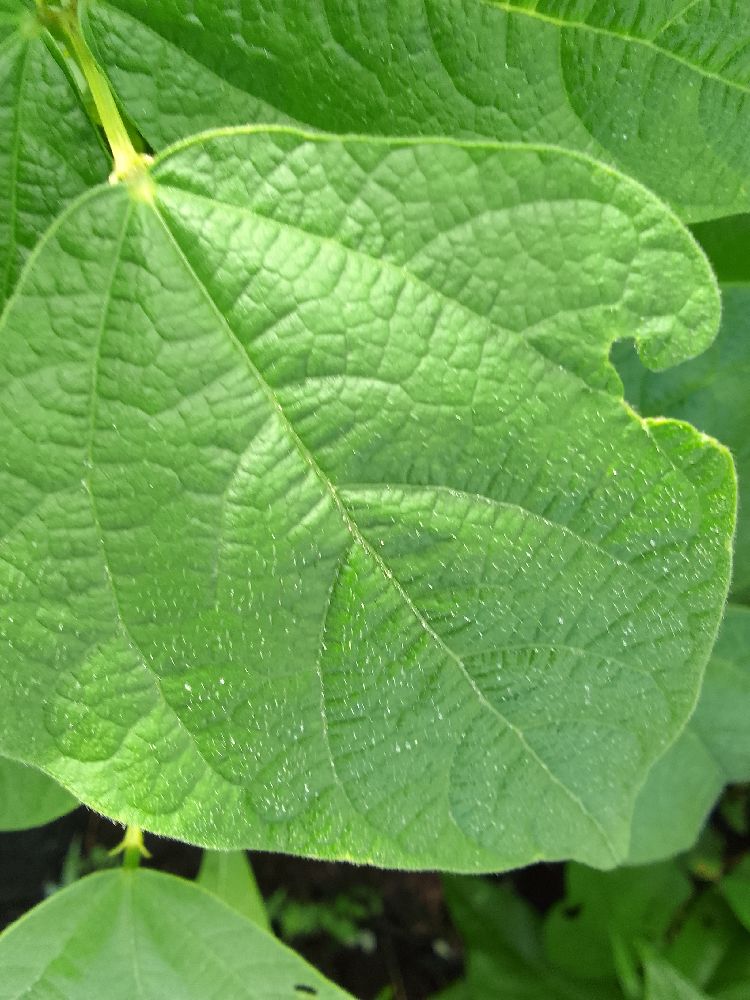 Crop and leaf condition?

common bean, healthy
